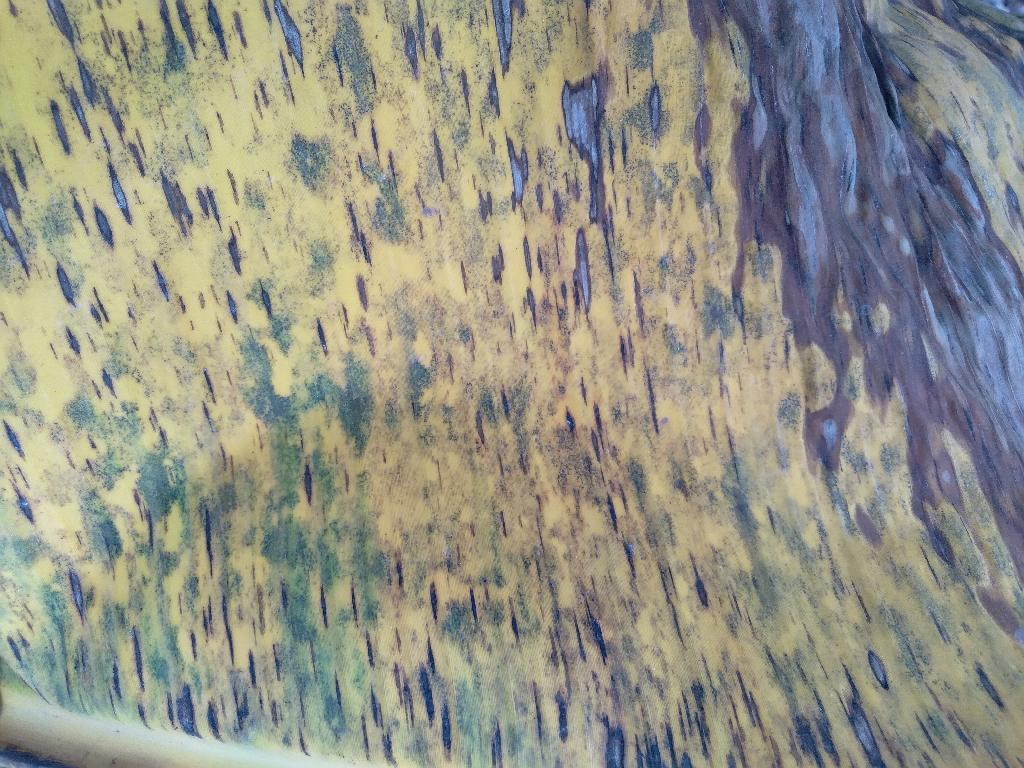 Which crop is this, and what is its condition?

banana, black sigatoka
